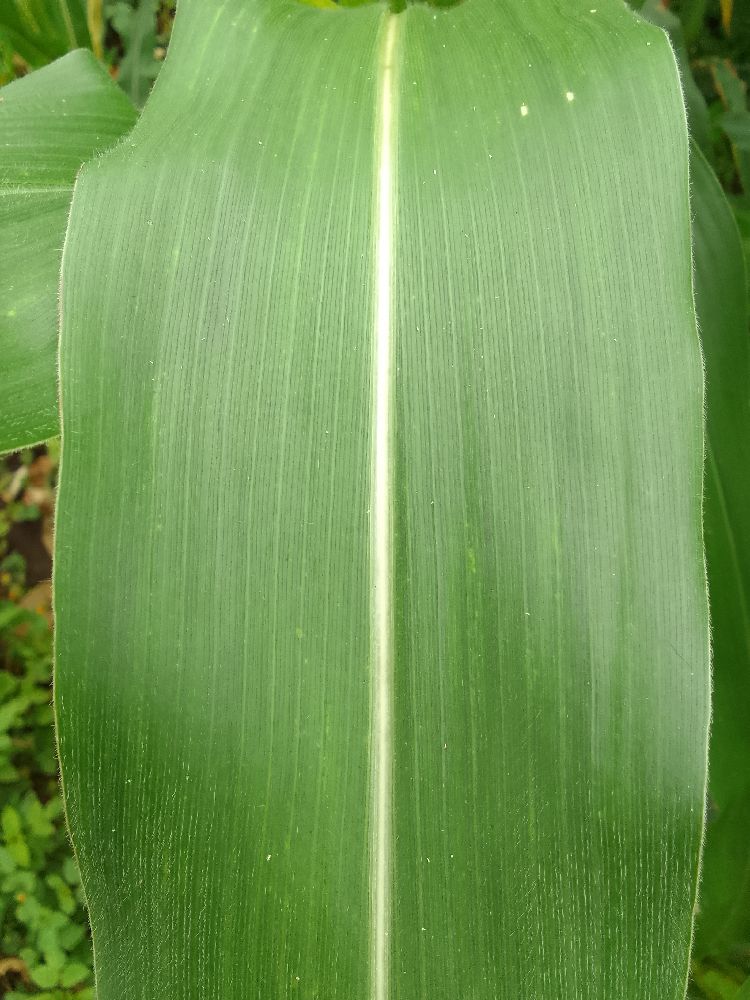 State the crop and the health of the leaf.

maize, healthy
